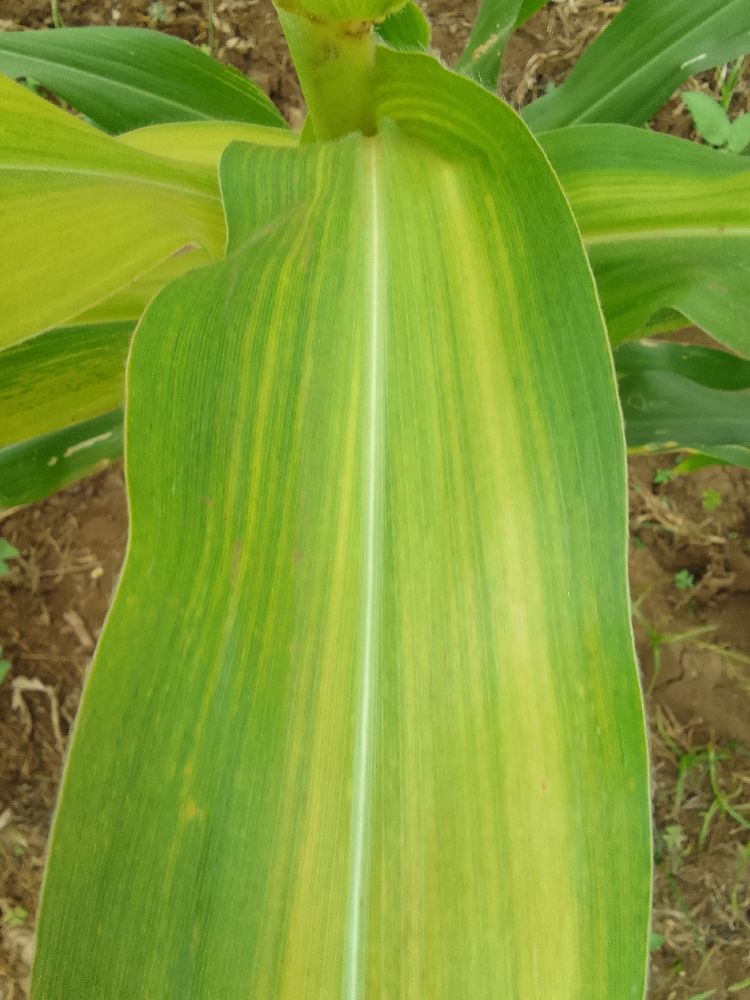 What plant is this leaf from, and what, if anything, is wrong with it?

maize, maize lethal necrosis
